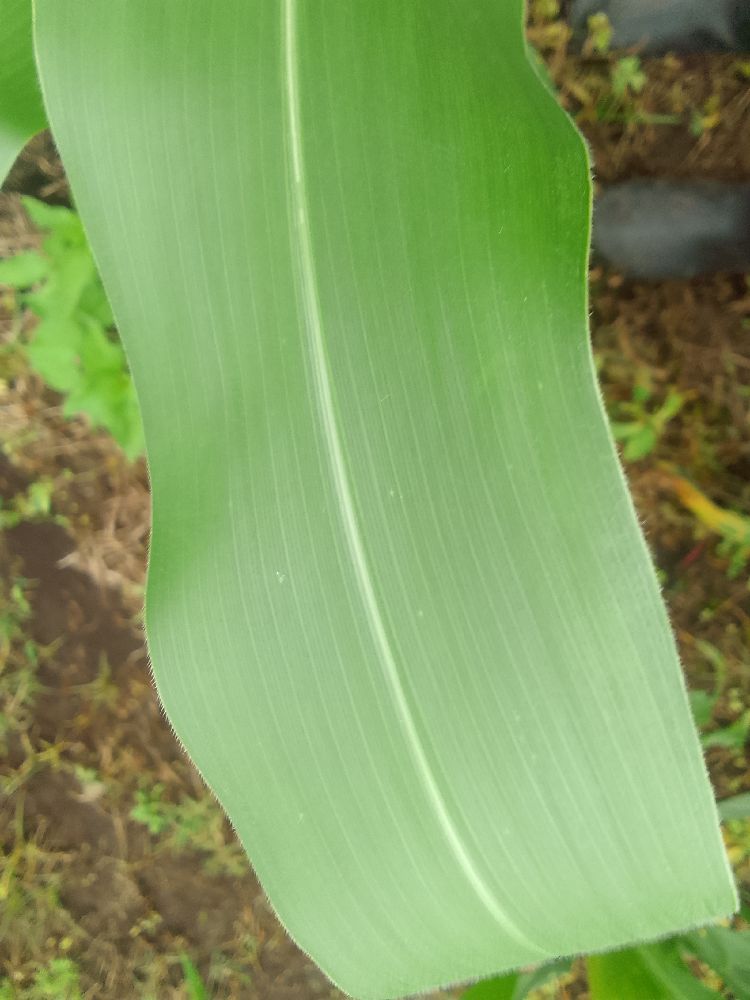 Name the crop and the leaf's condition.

maize, healthy
